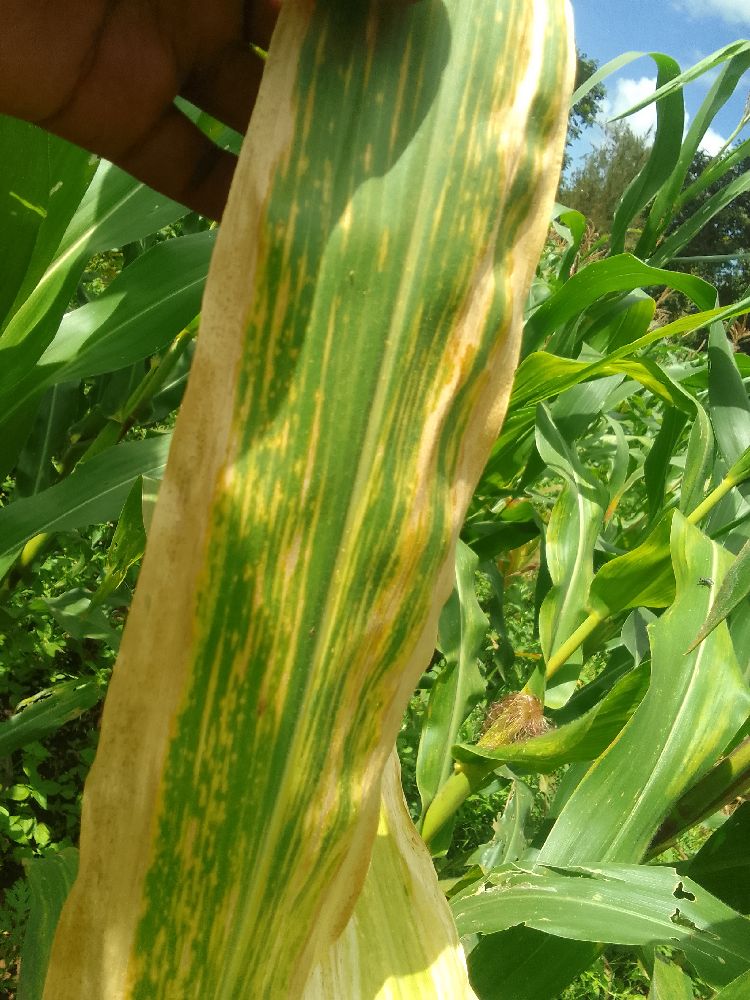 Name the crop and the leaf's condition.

maize, maize lethal necrosis
